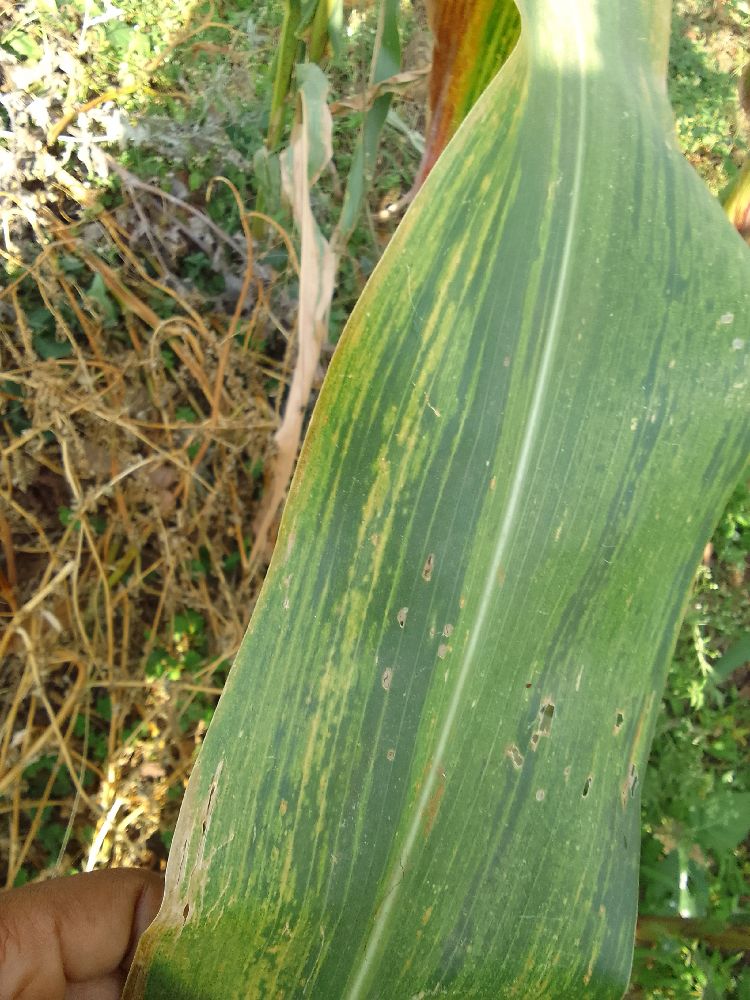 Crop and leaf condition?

maize, maize lethal necrosis
